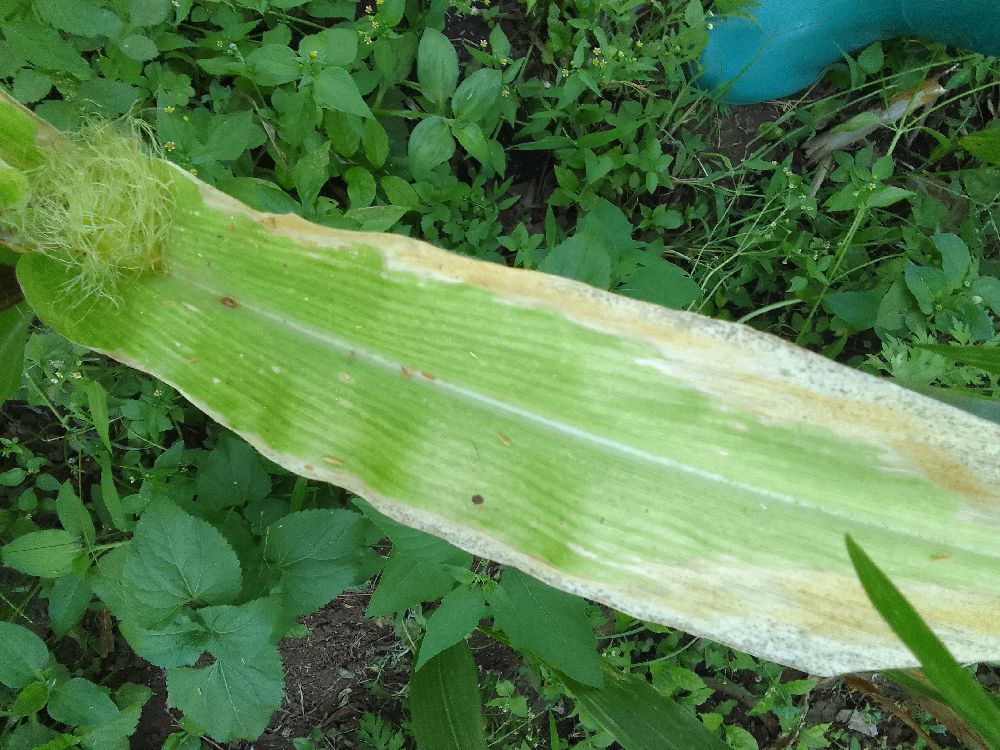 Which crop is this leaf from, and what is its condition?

maize, maize lethal necrosis
